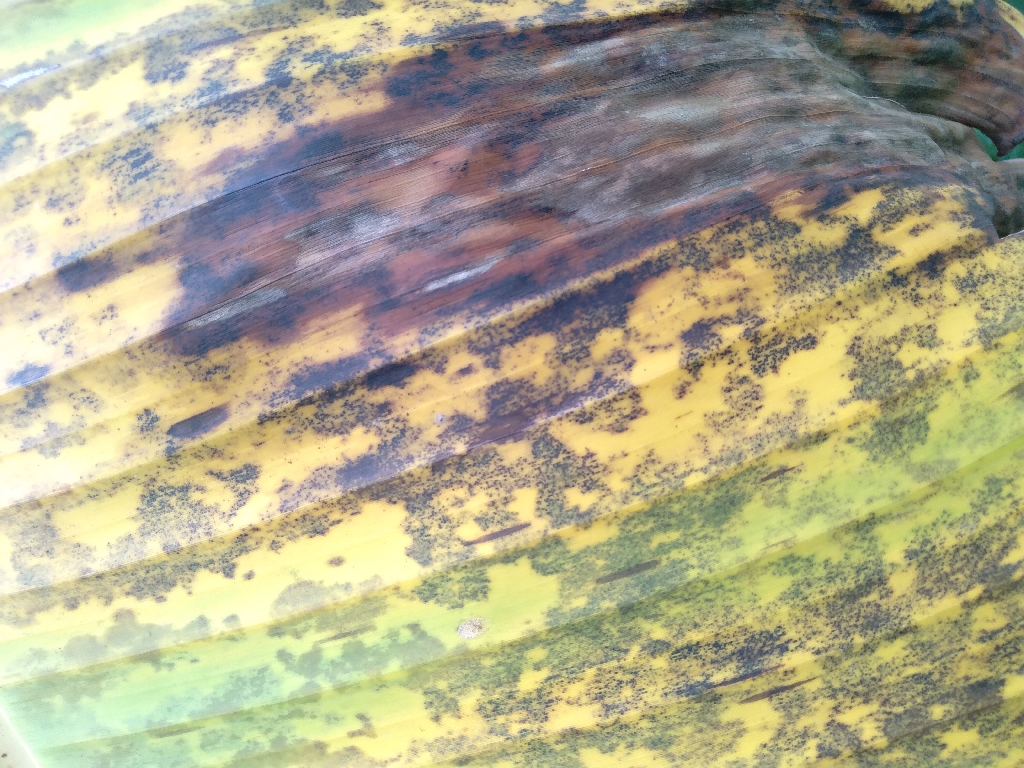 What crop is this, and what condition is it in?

banana, black sigatoka
